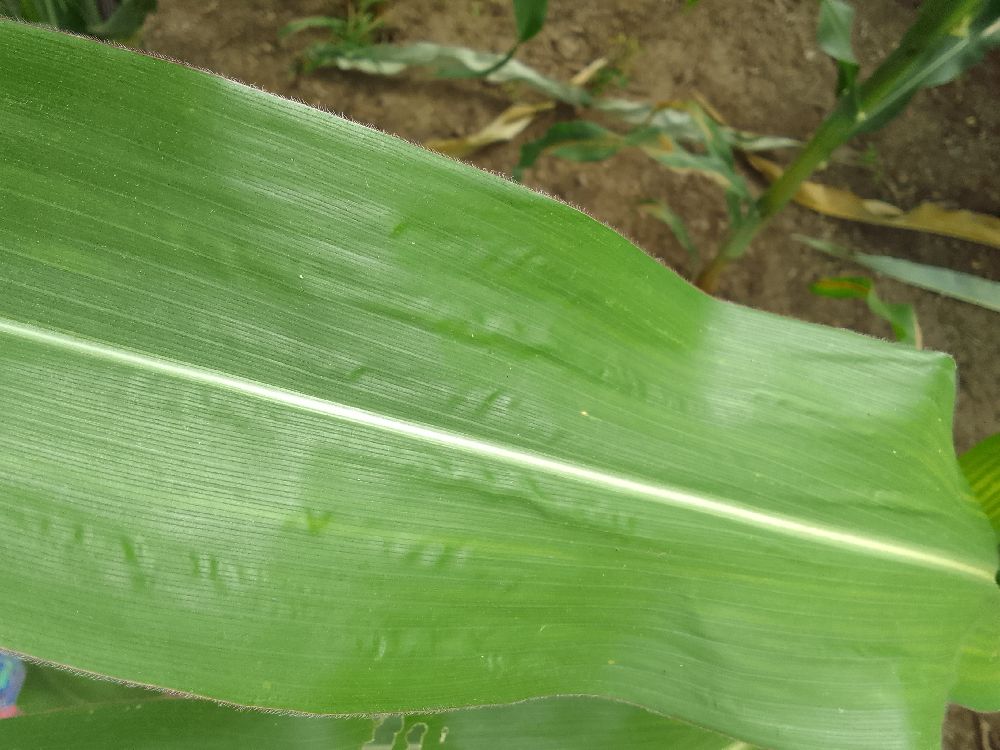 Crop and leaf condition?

maize, healthy
